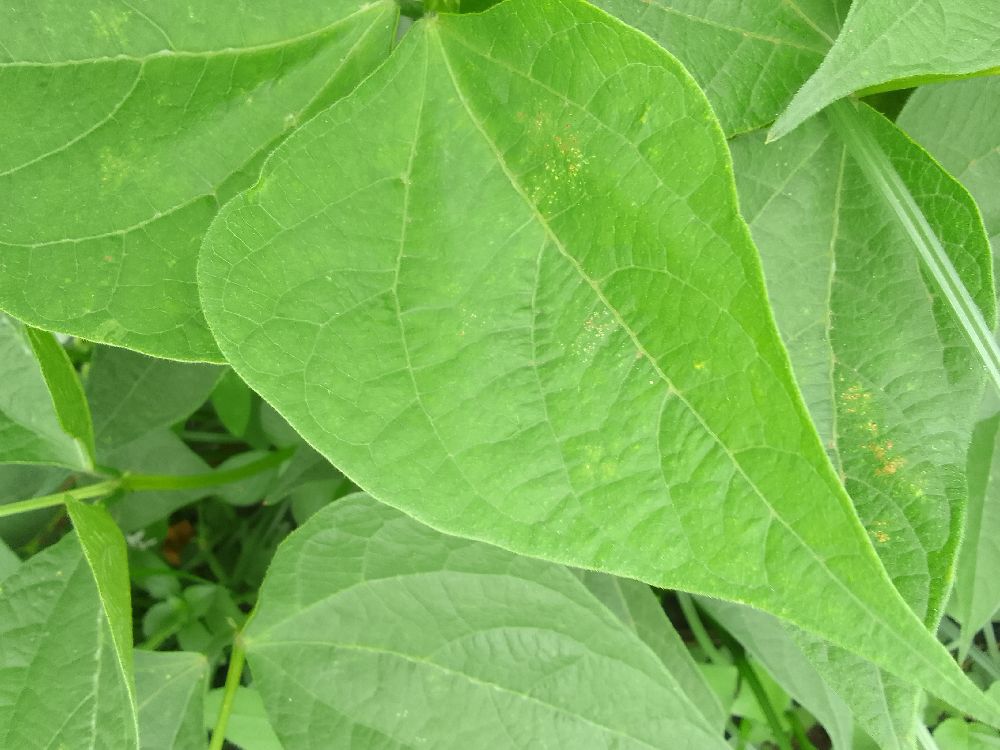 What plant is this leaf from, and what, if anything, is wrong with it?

common bean, healthy
